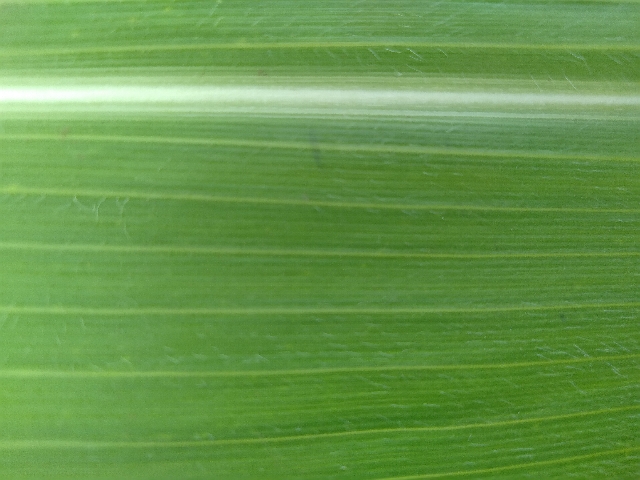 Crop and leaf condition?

maize, healthy
